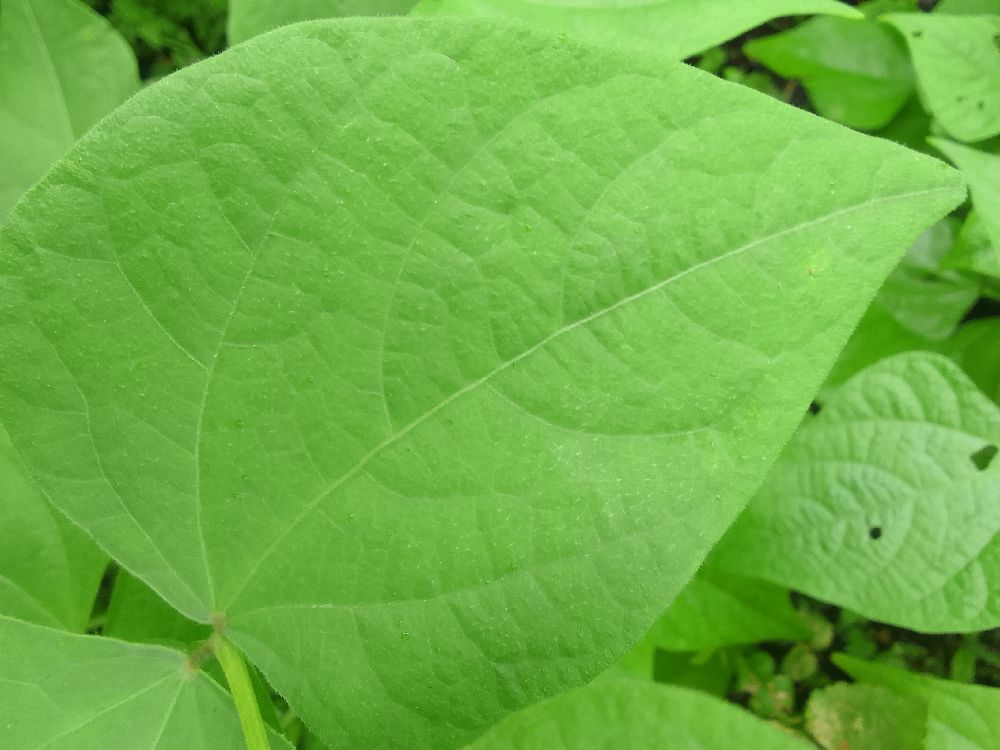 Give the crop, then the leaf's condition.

common bean, healthy
